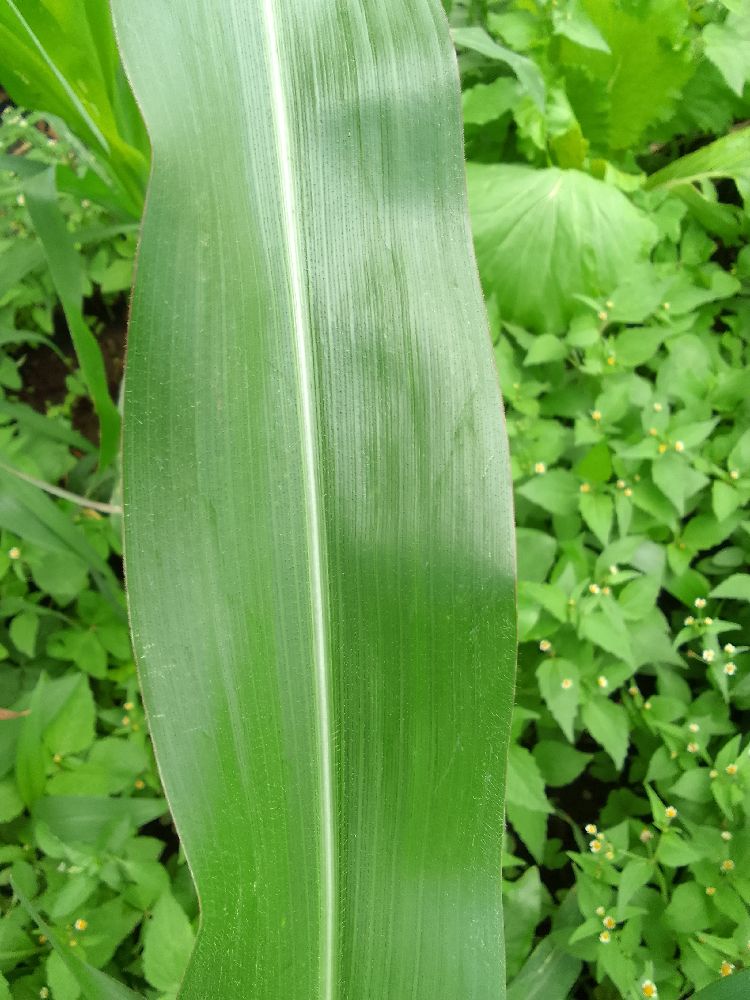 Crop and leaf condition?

maize, healthy
